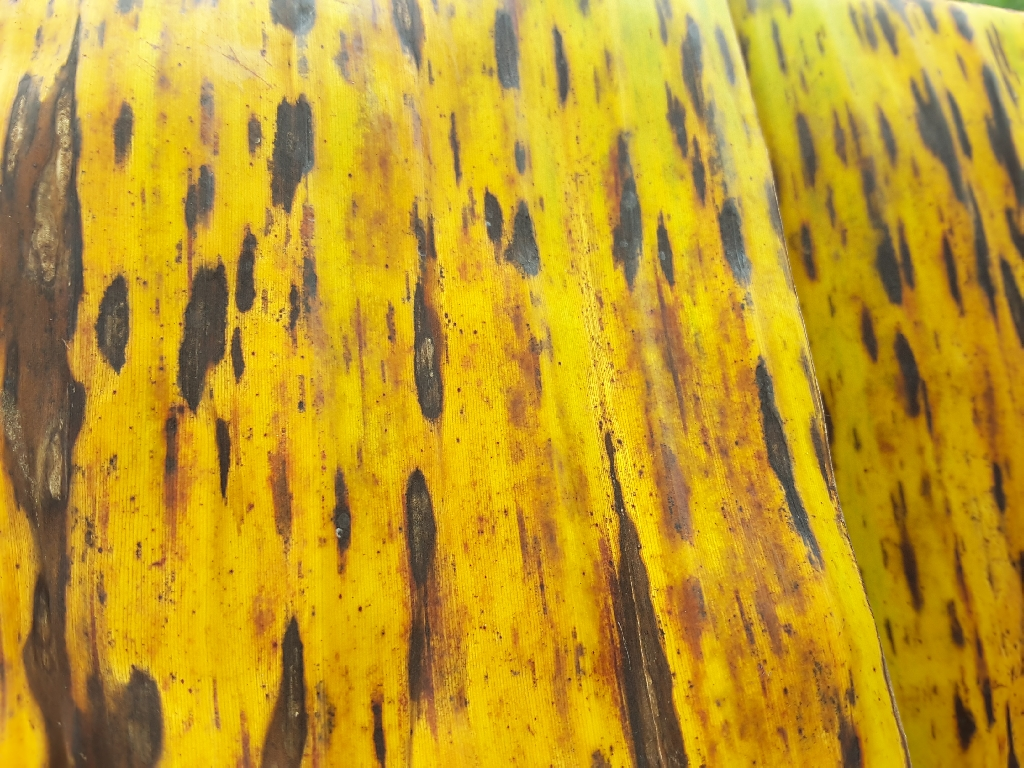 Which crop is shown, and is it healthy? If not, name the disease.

banana, black sigatoka
